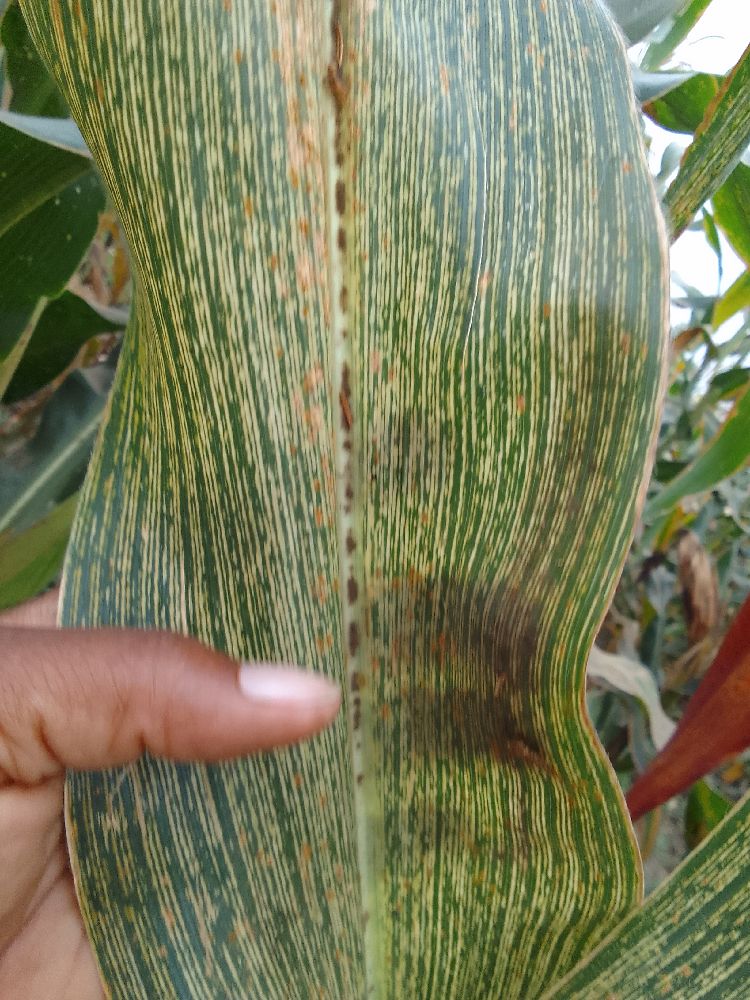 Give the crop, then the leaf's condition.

maize, maize streak virus
